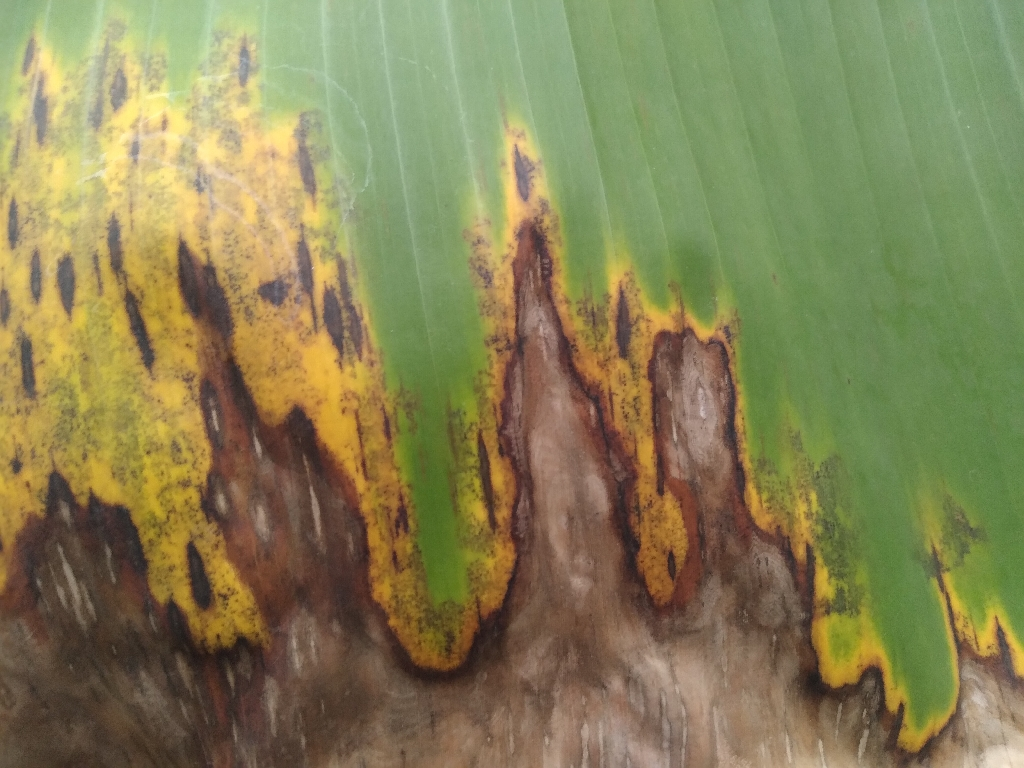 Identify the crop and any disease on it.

banana, black sigatoka
